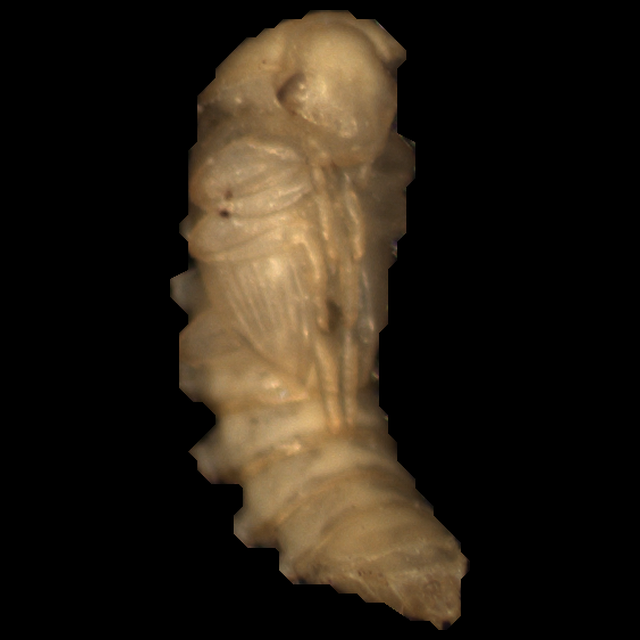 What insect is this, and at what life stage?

mealworm pupa
